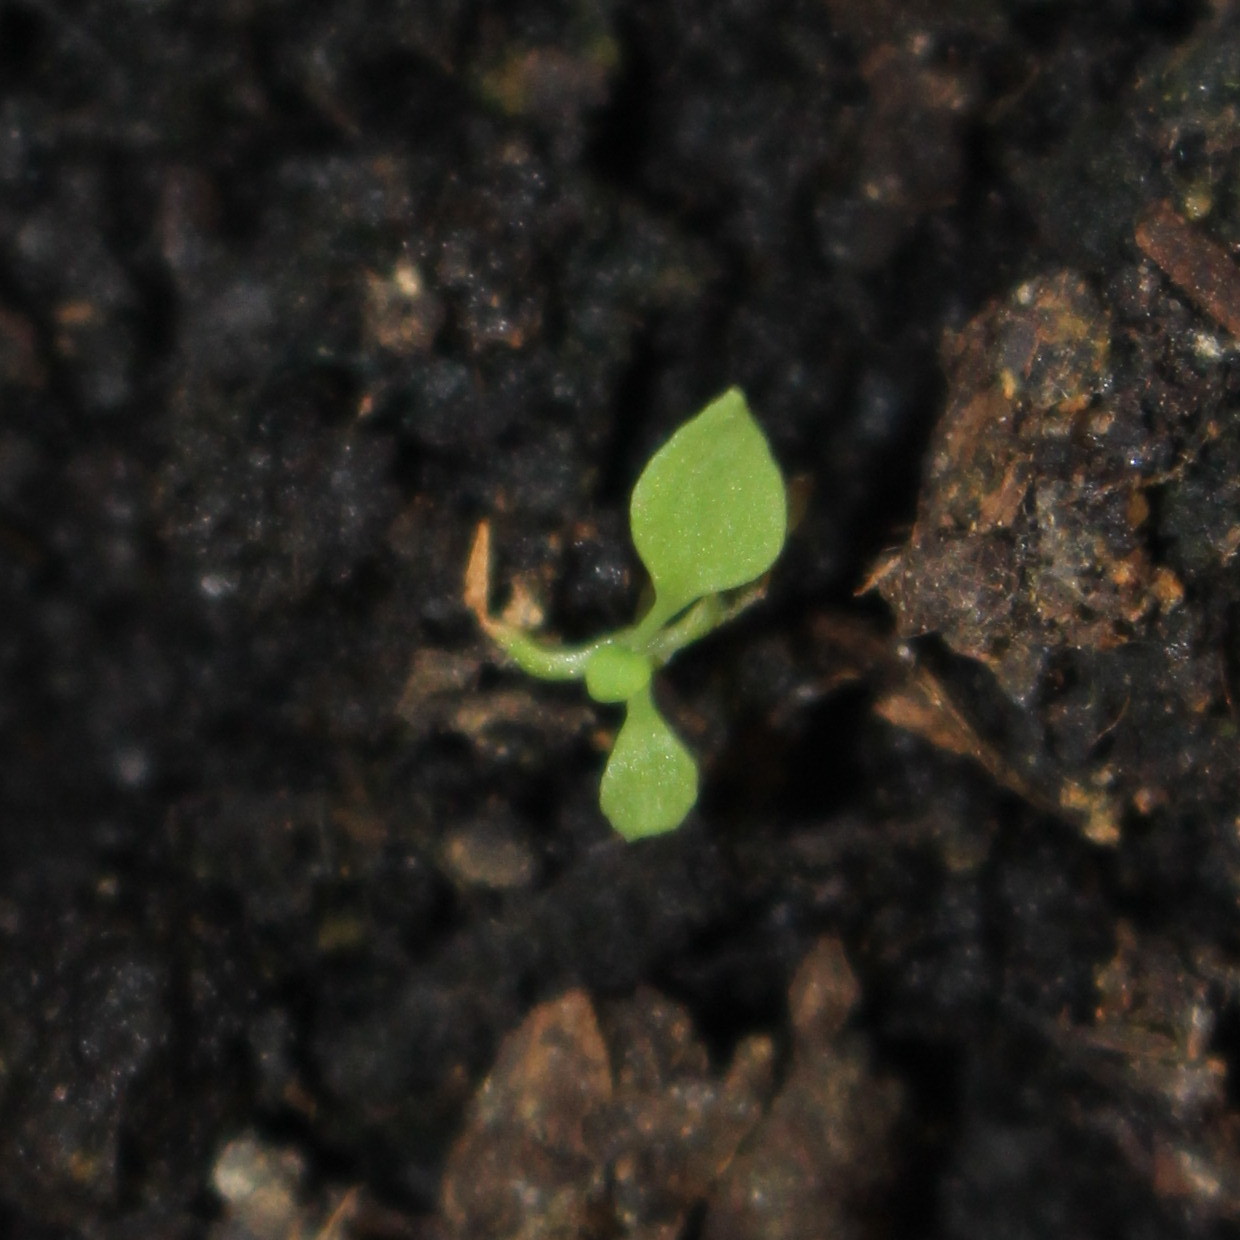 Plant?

Papaver rhoeas
